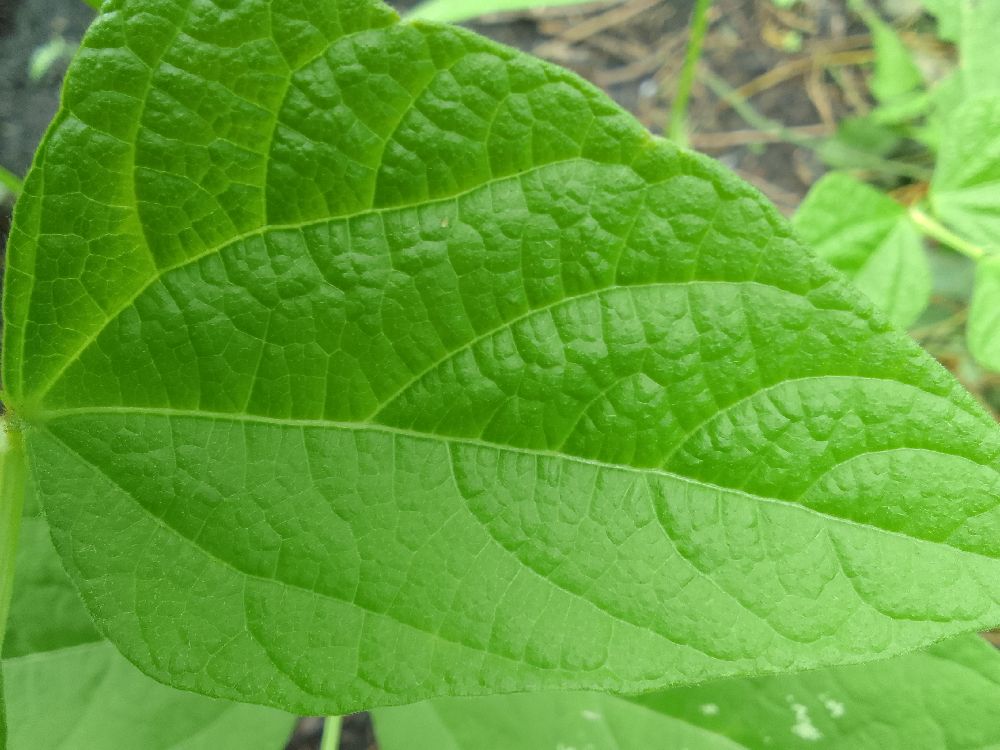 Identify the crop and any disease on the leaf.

common bean, healthy
